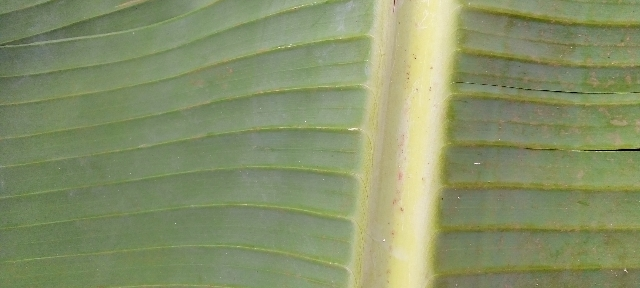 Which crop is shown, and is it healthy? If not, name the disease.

banana, healthy
